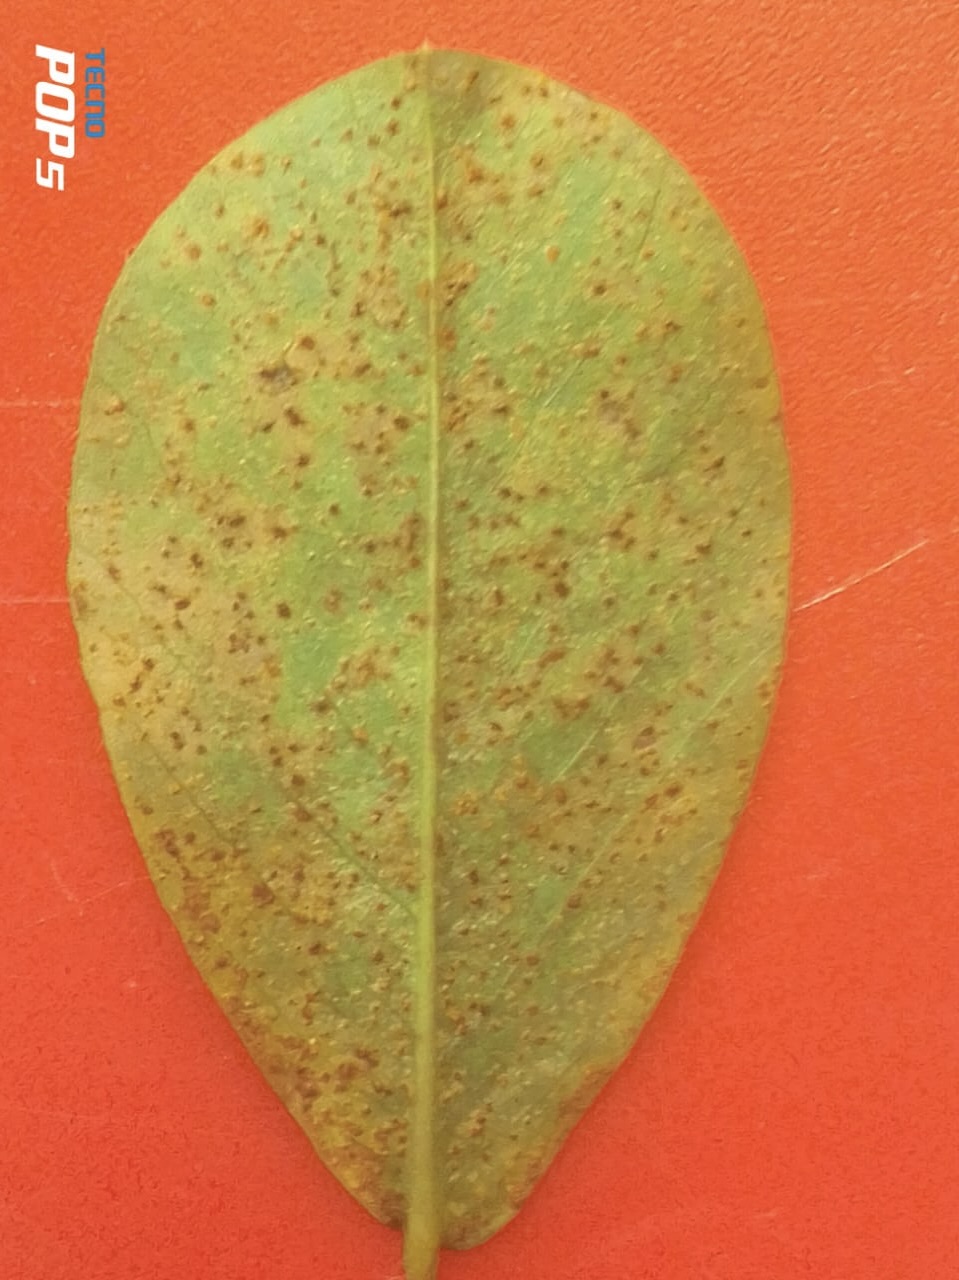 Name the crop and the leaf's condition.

peanut, puccinia arachidis
